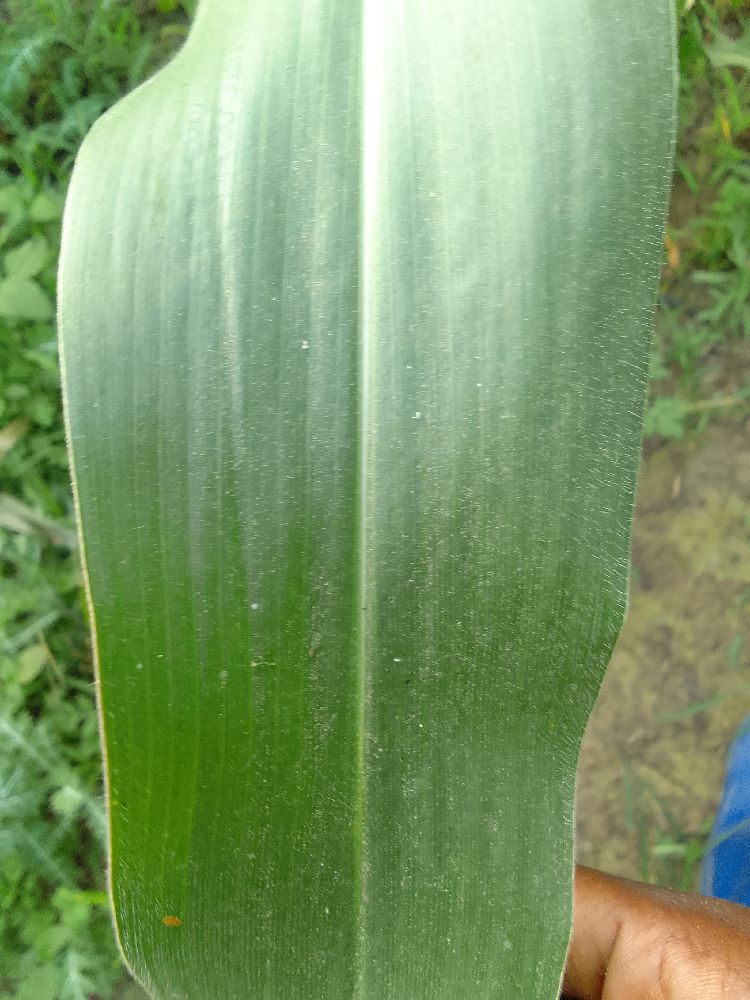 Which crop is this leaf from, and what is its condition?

maize, healthy
